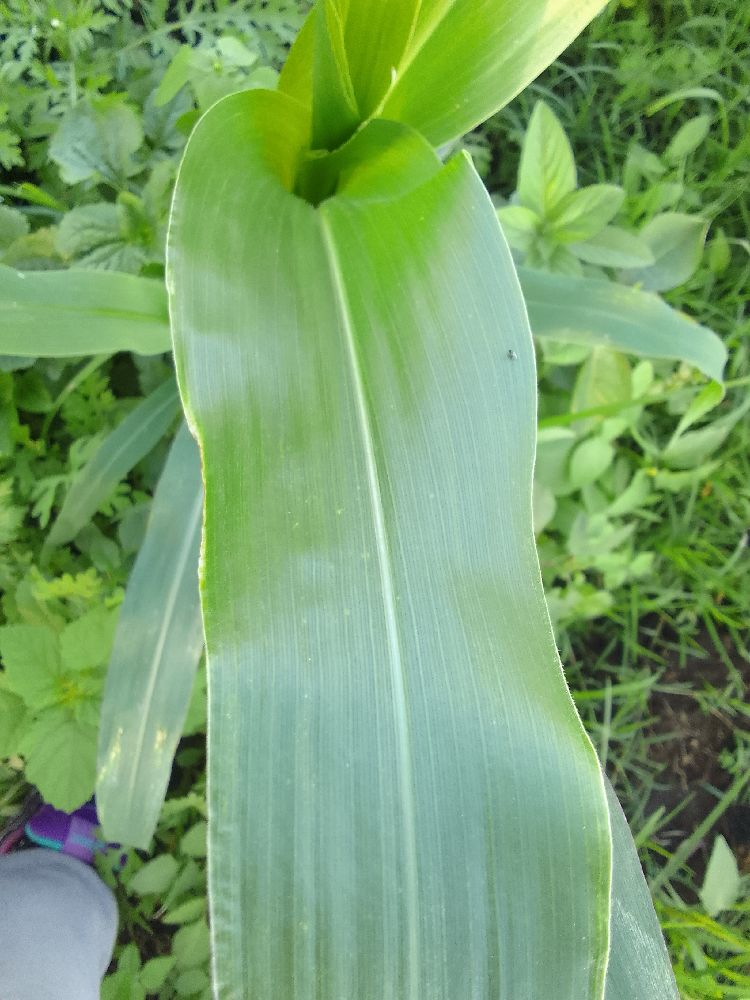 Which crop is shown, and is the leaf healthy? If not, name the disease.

maize, healthy
